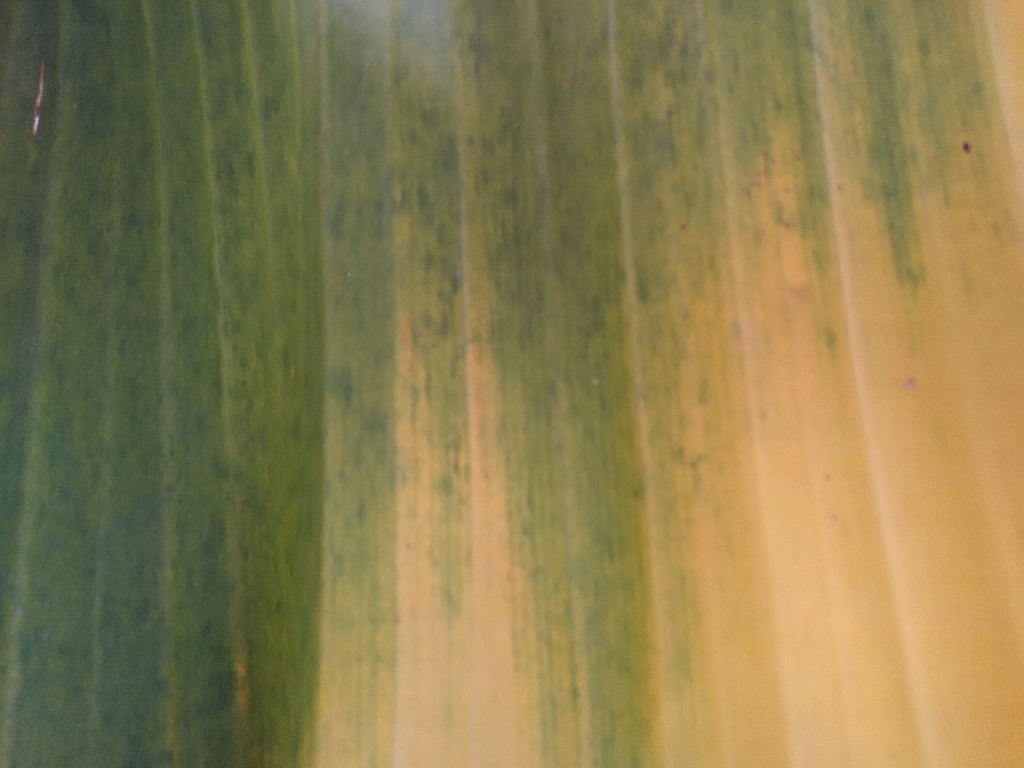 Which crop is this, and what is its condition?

banana, fusarium wilt race 1
